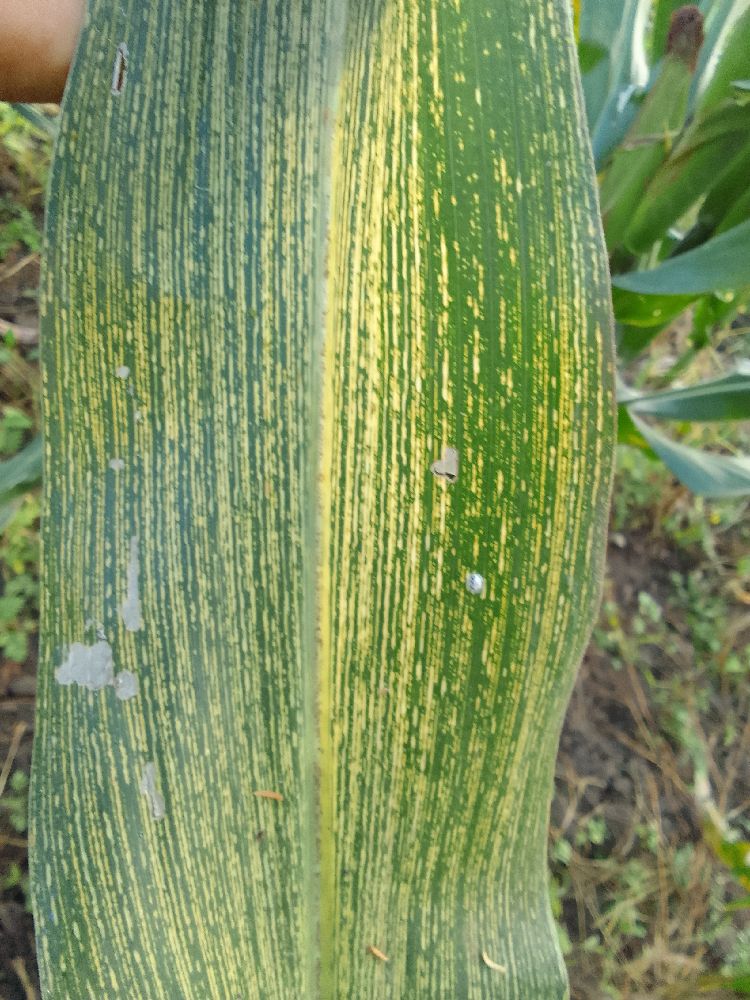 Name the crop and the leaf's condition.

maize, maize streak virus
